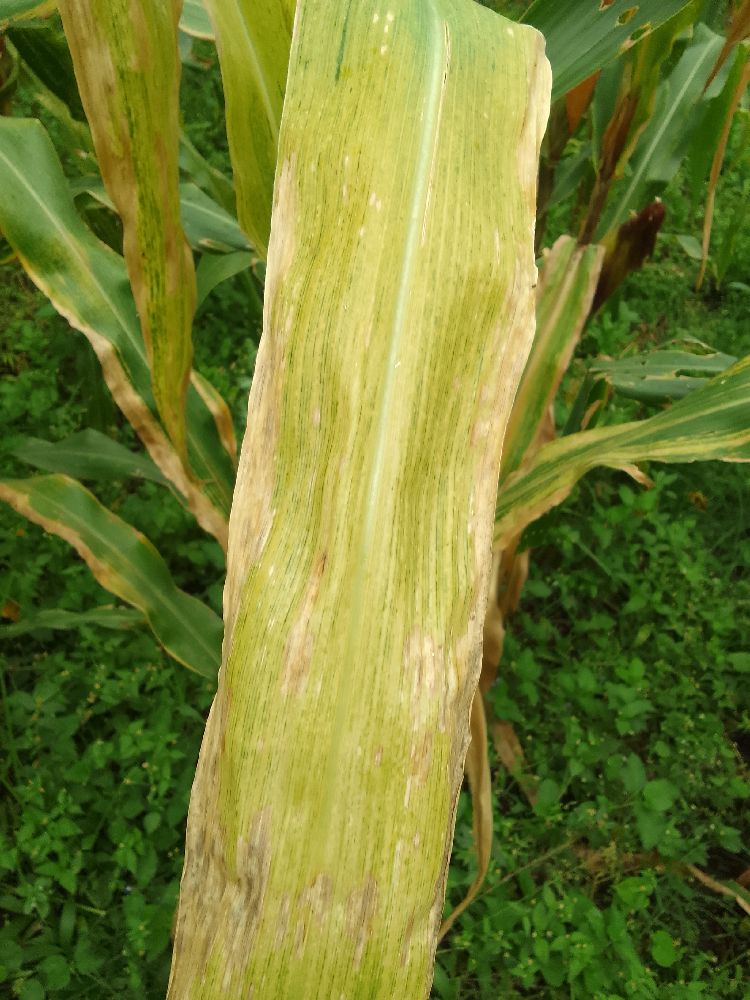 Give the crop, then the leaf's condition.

maize, maize lethal necrosis
